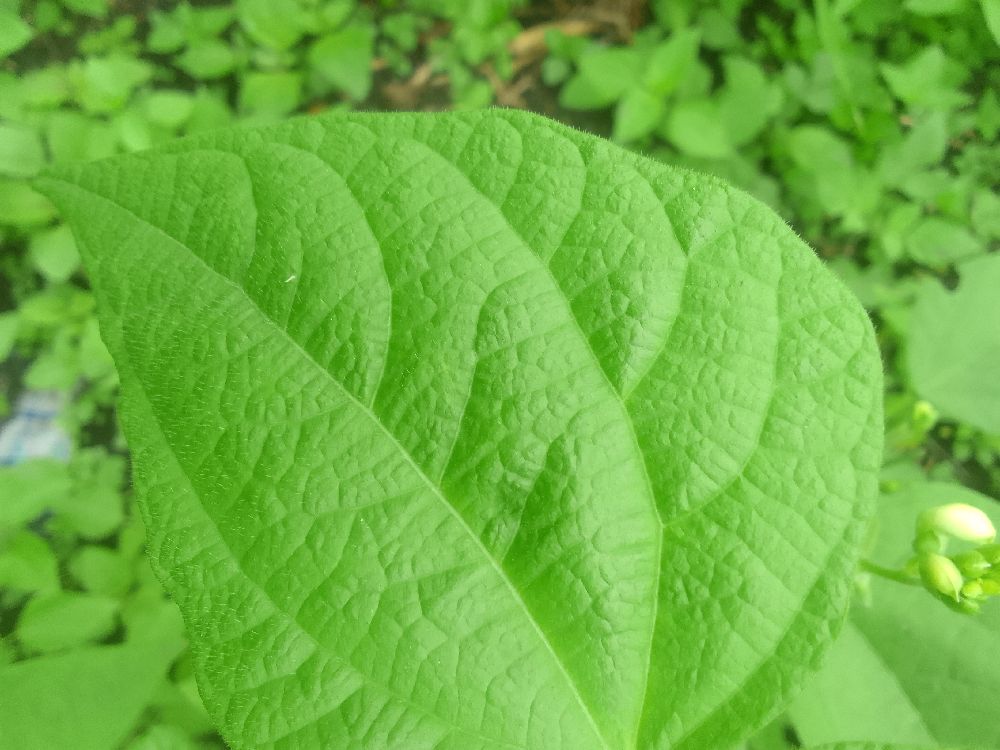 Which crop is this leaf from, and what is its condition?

common bean, healthy
